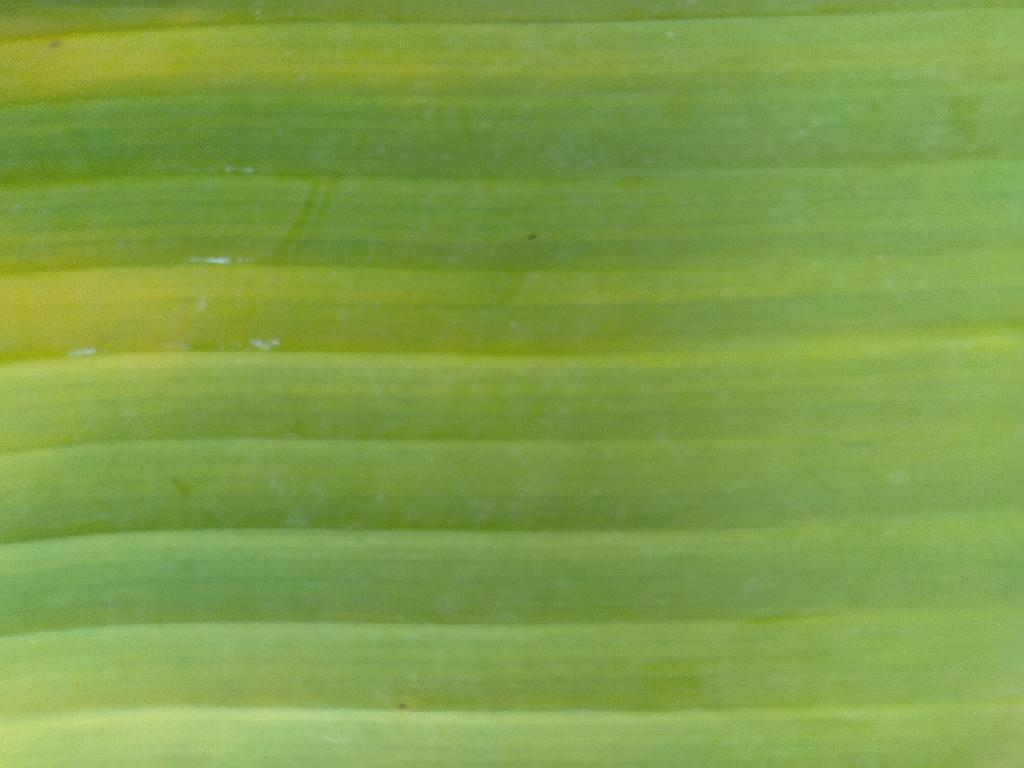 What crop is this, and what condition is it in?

banana, fusarium wilt race 1
